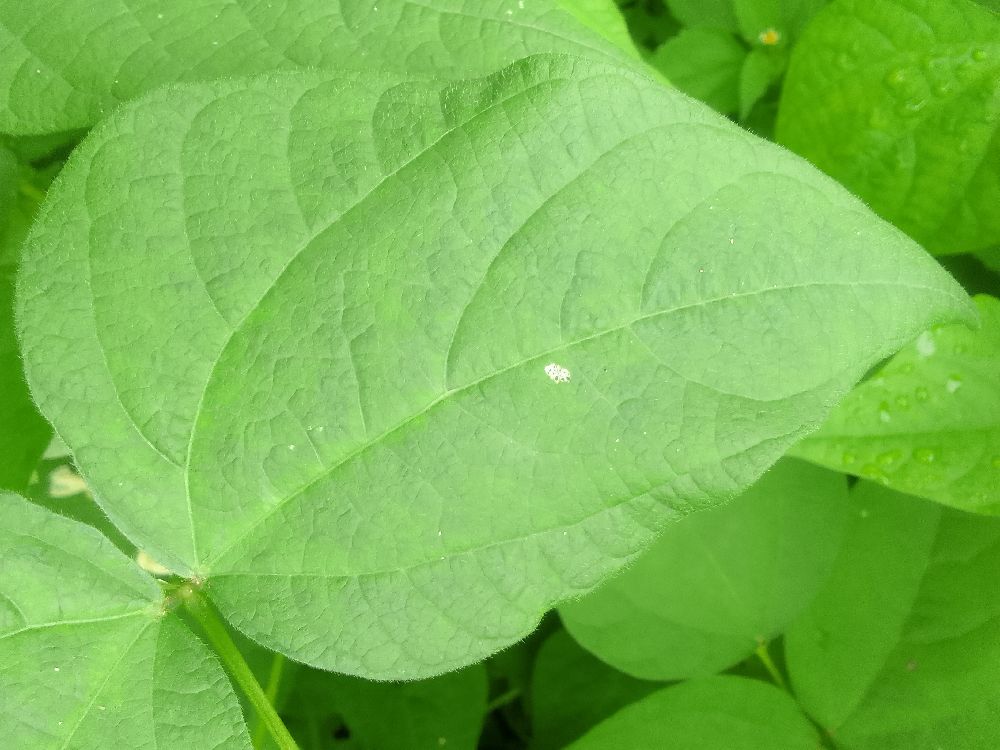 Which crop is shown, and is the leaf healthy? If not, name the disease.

common bean, healthy
